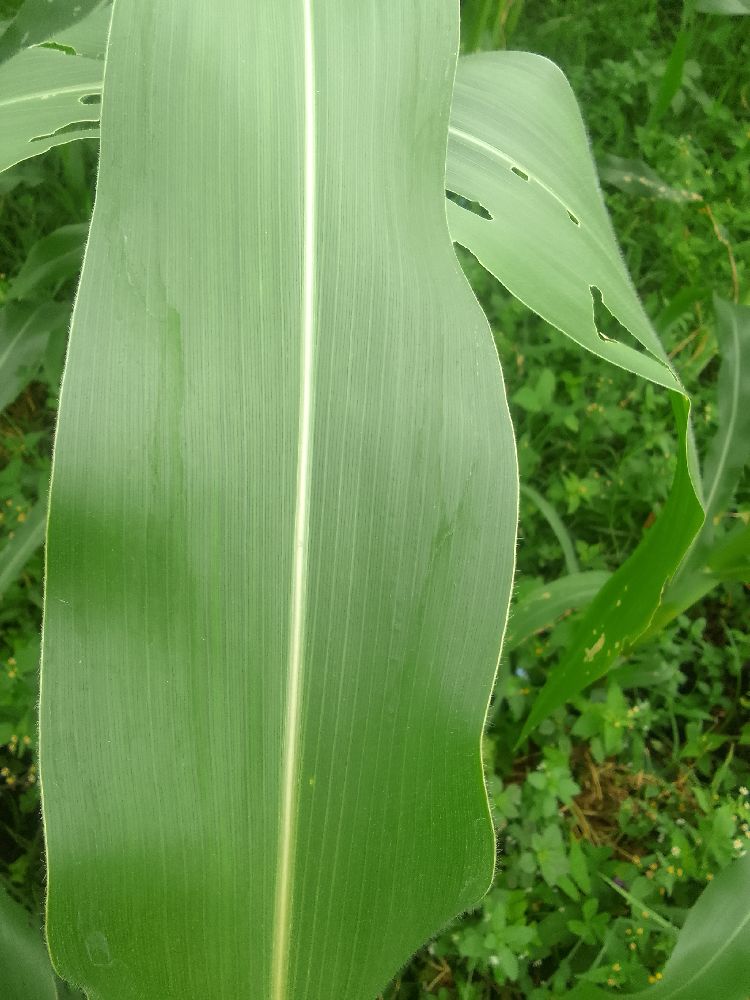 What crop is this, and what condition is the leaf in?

maize, healthy
